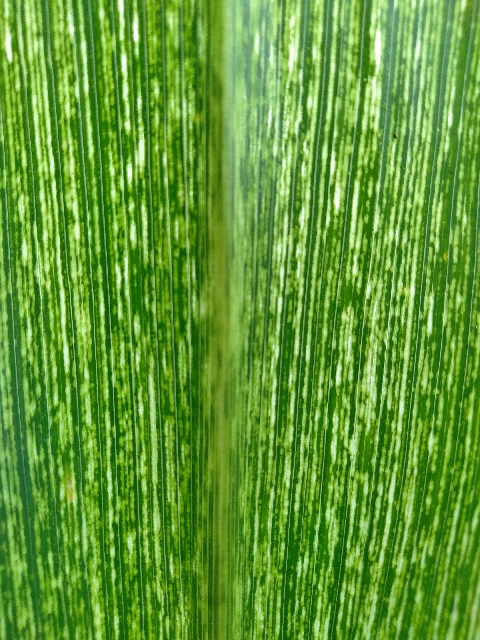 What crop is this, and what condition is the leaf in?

maize, maize streak virus
